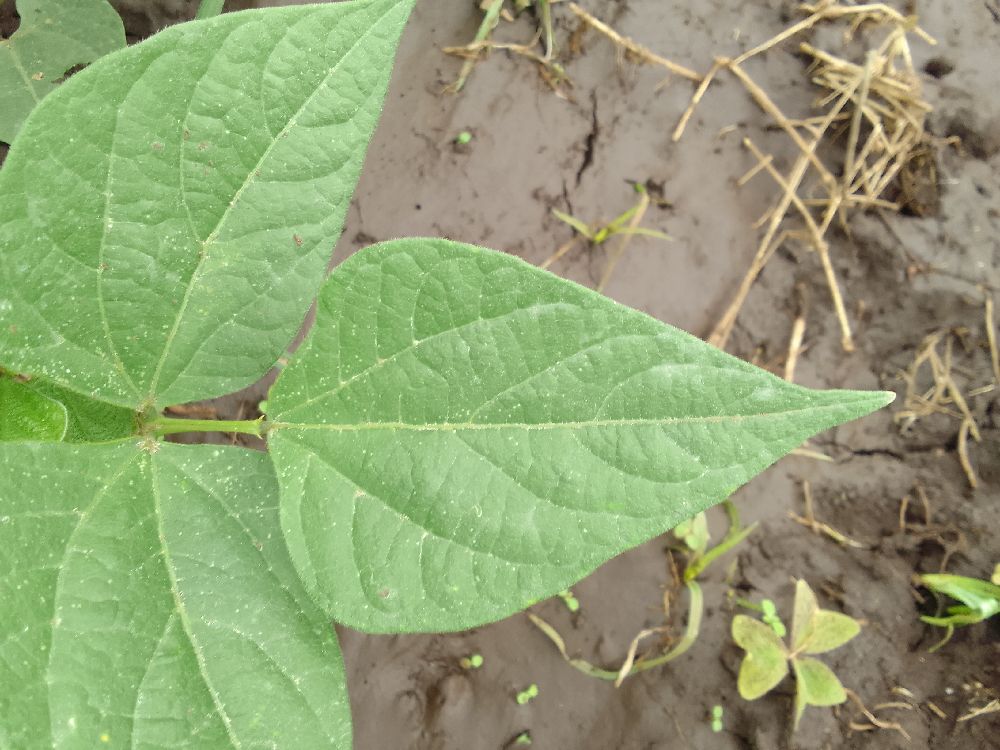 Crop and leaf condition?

common bean, healthy
